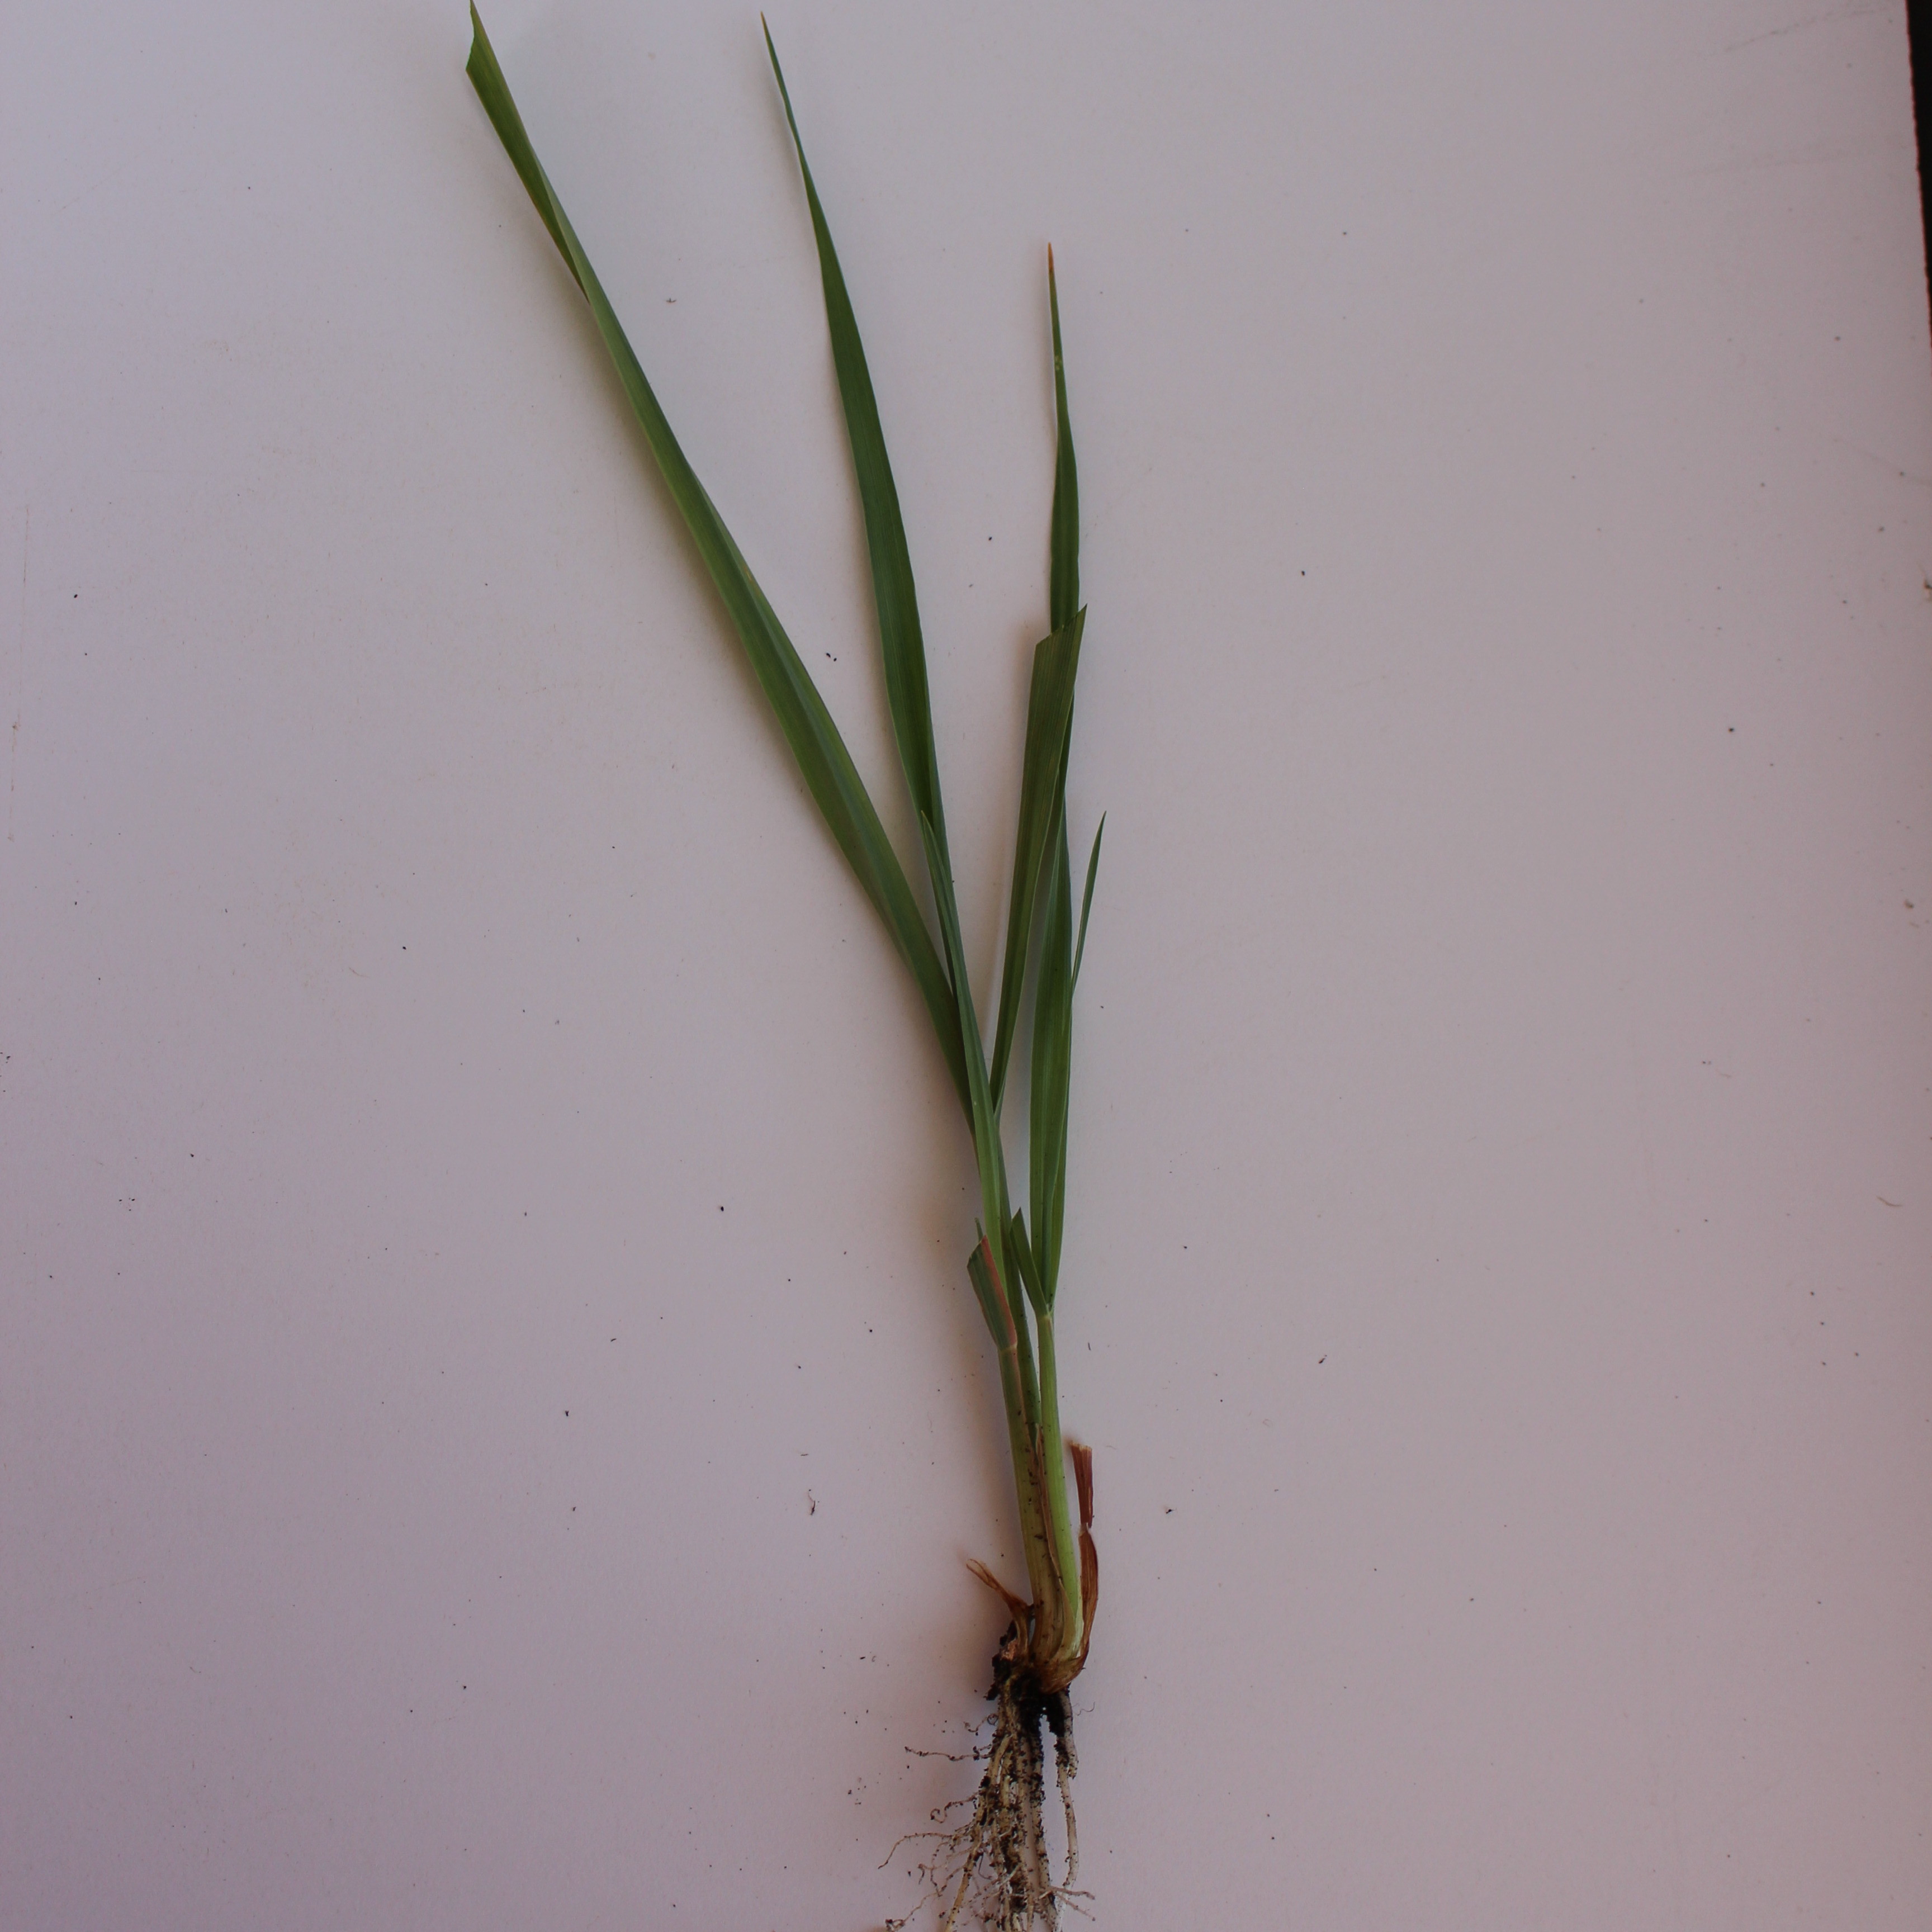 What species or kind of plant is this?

Avena sterilis
